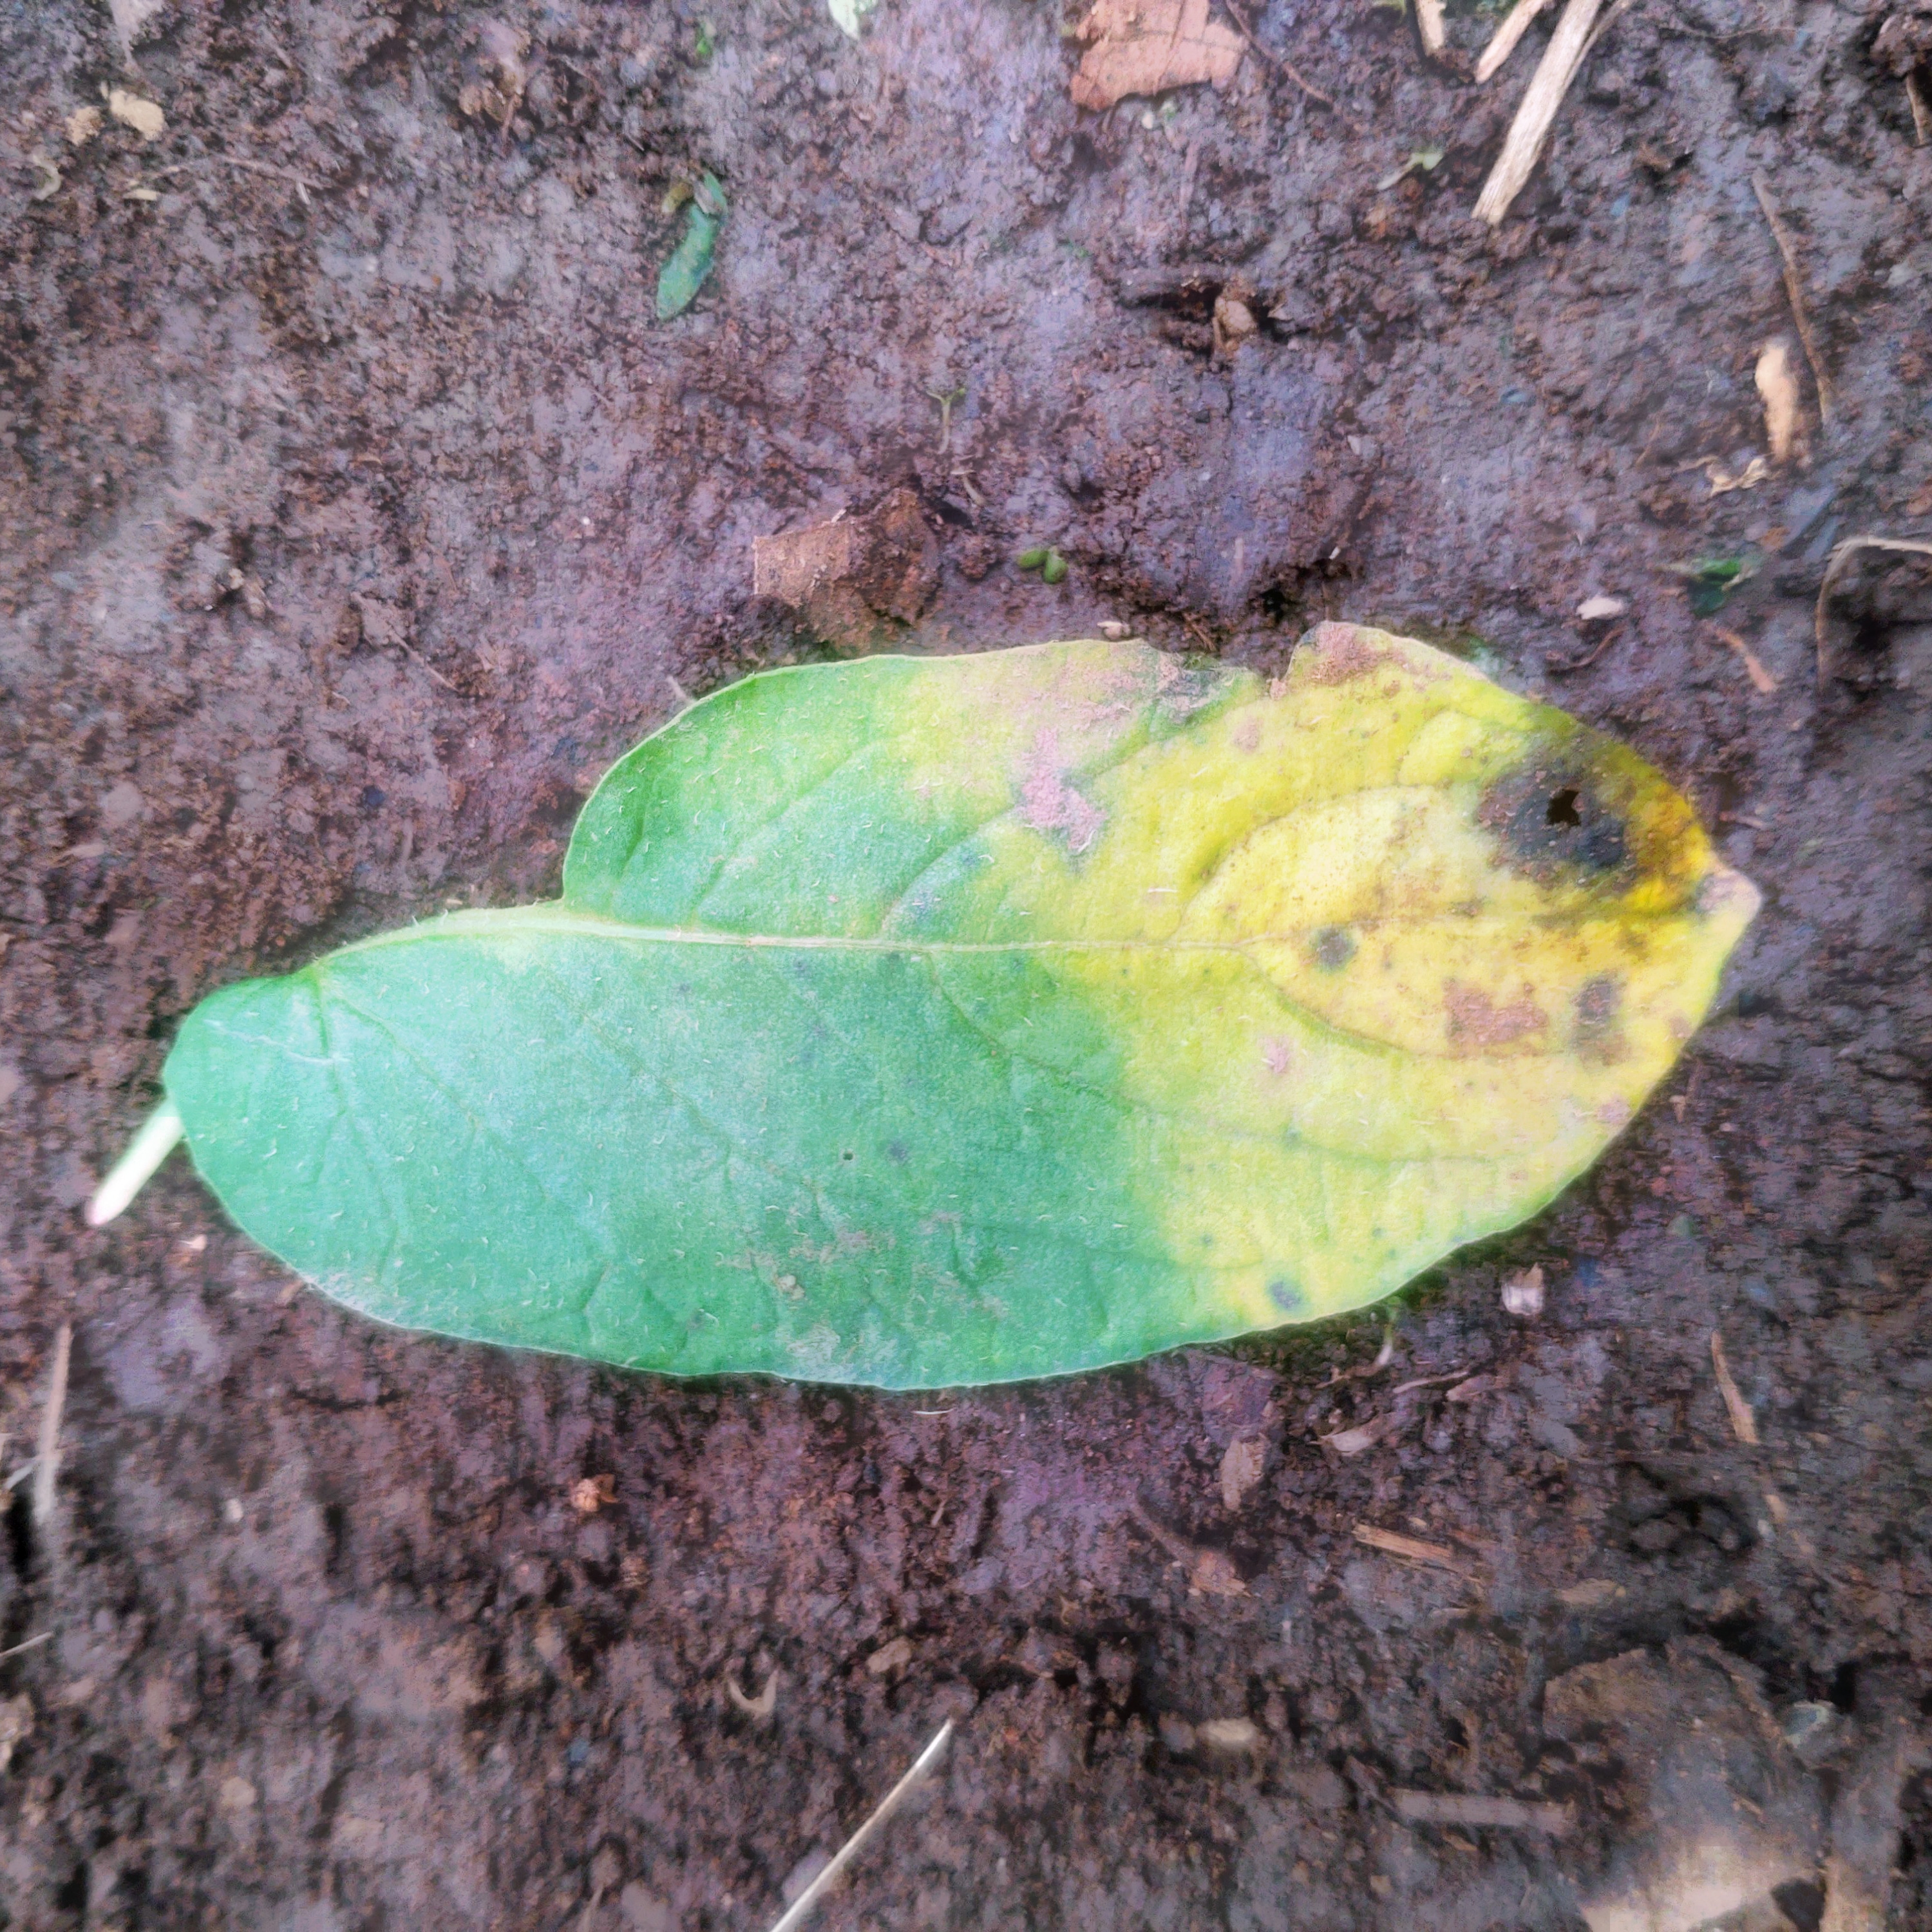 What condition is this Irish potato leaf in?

late blight
